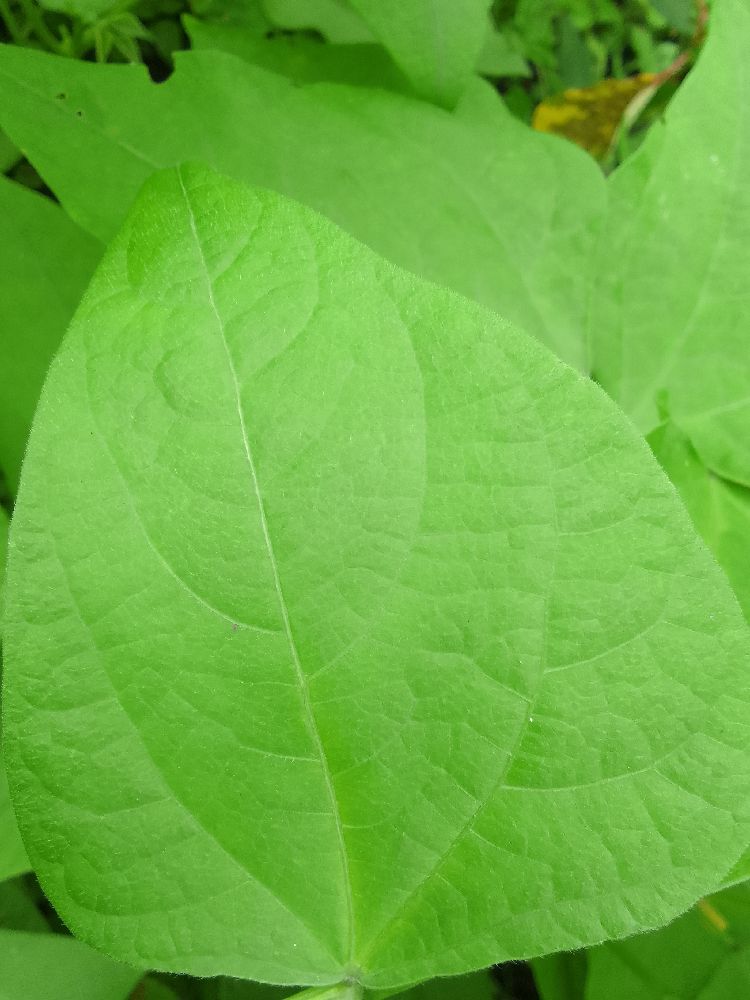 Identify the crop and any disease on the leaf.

common bean, healthy
